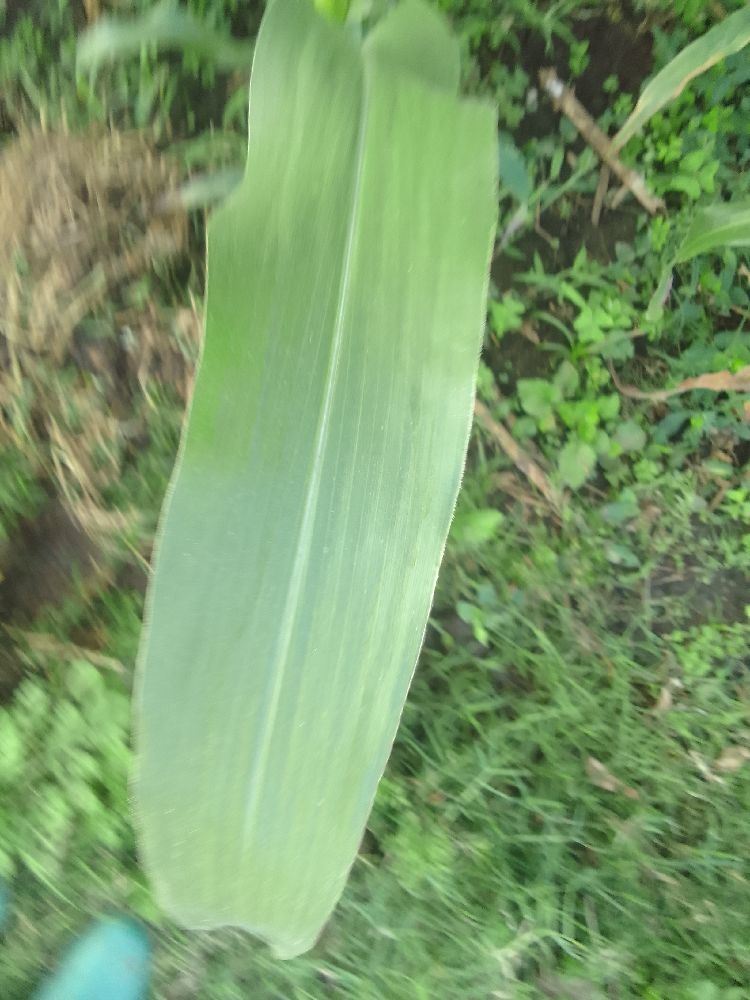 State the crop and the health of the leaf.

maize, healthy
